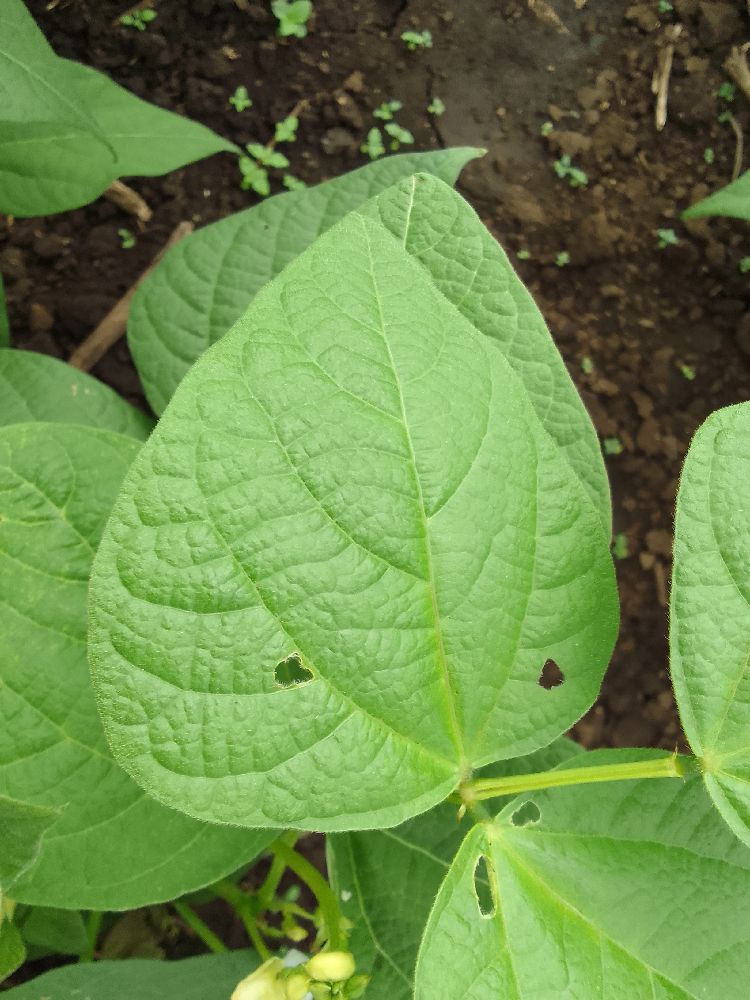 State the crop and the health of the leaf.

common bean, healthy
